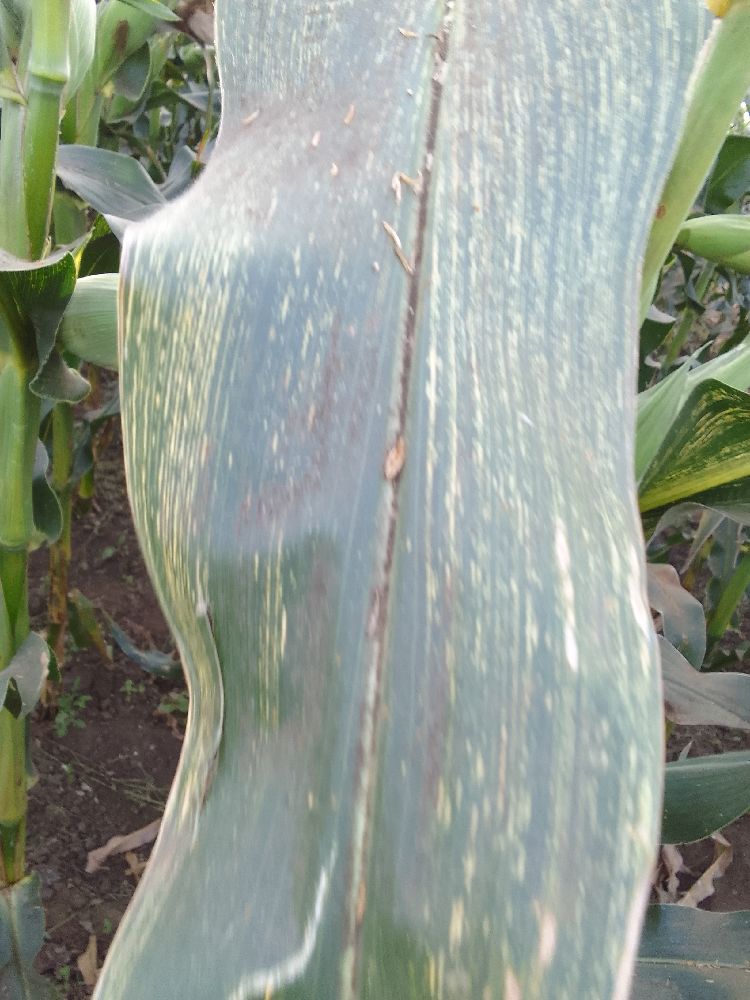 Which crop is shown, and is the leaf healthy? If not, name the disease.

maize, maize streak virus
